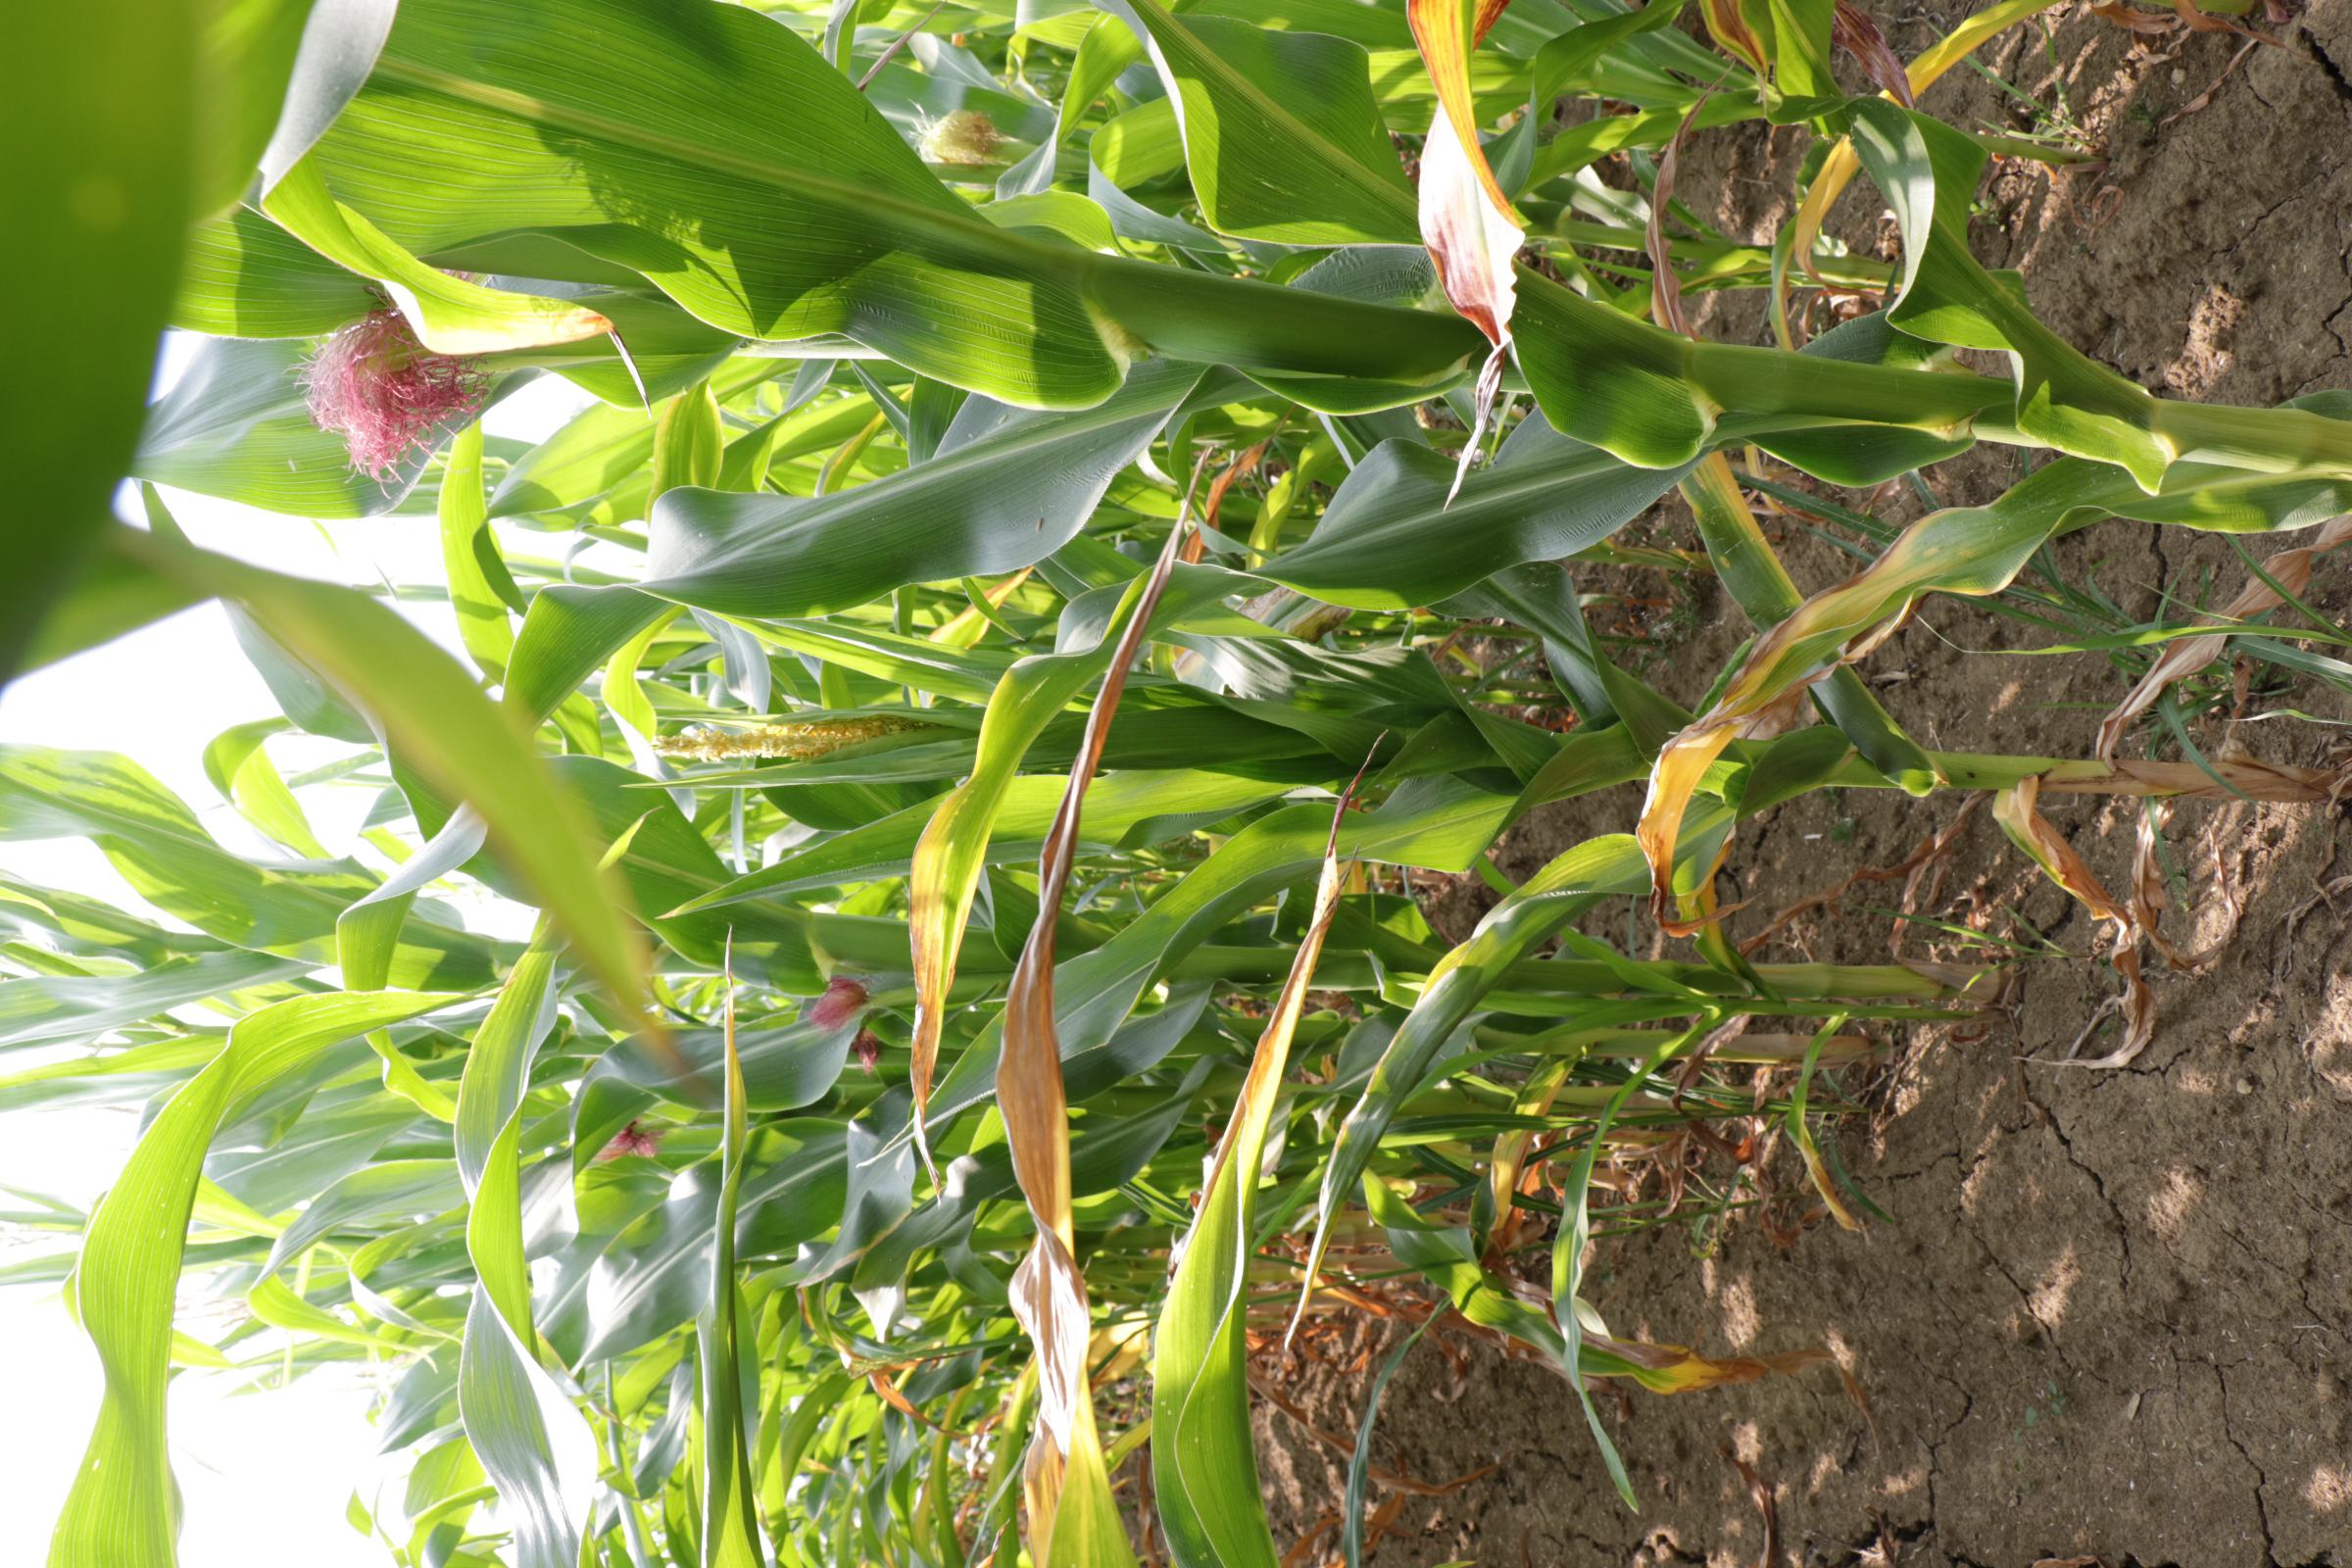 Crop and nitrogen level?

maize, reduced nitrogen fertilisation
